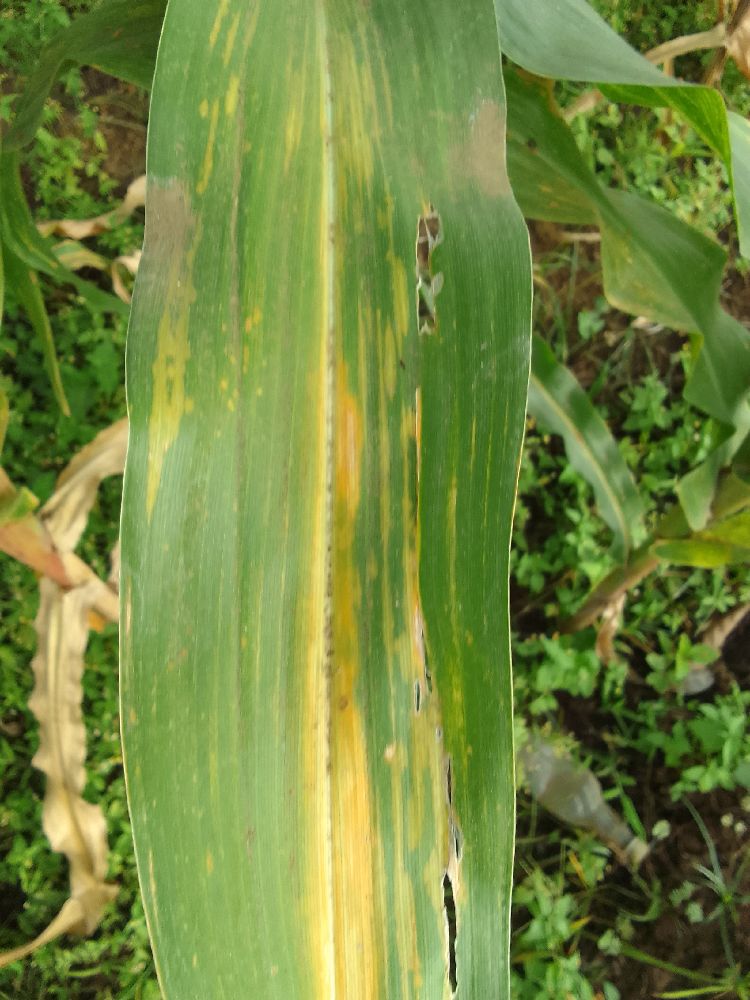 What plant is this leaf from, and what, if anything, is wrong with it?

maize, maize lethal necrosis
